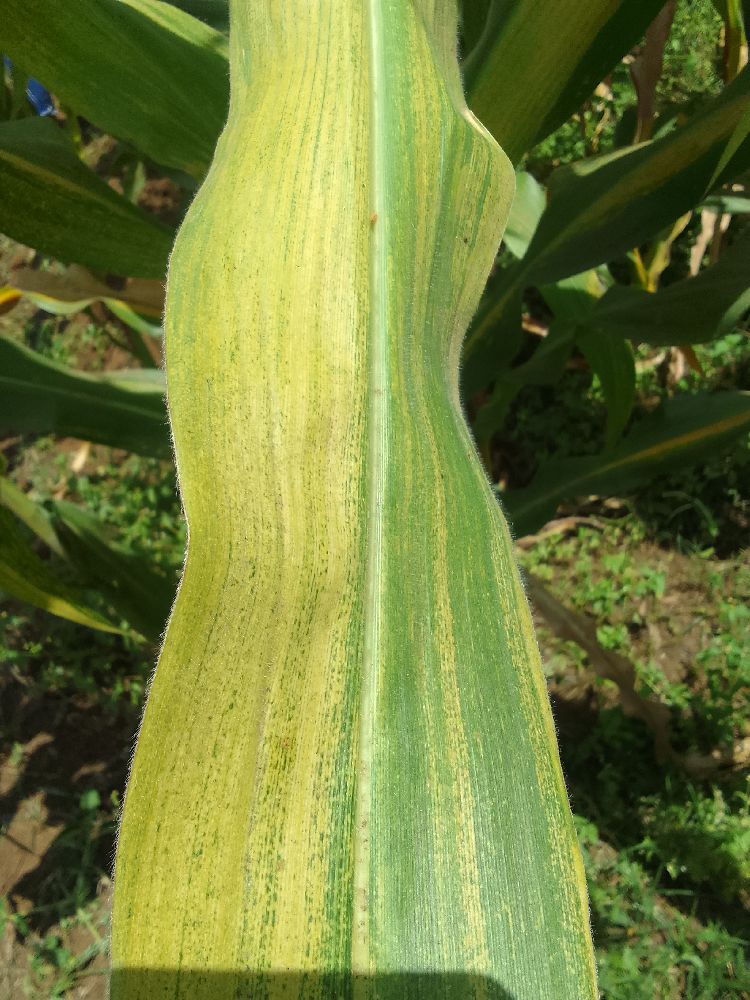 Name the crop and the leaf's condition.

maize, maize lethal necrosis
